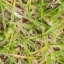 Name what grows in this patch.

grass
